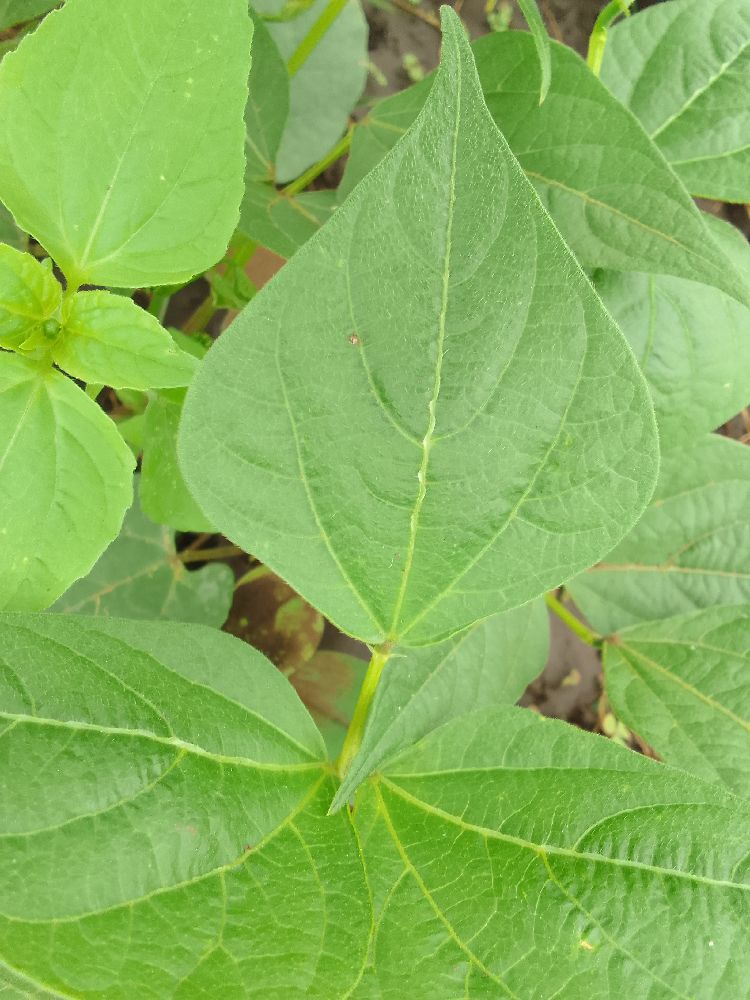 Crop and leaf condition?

common bean, healthy
